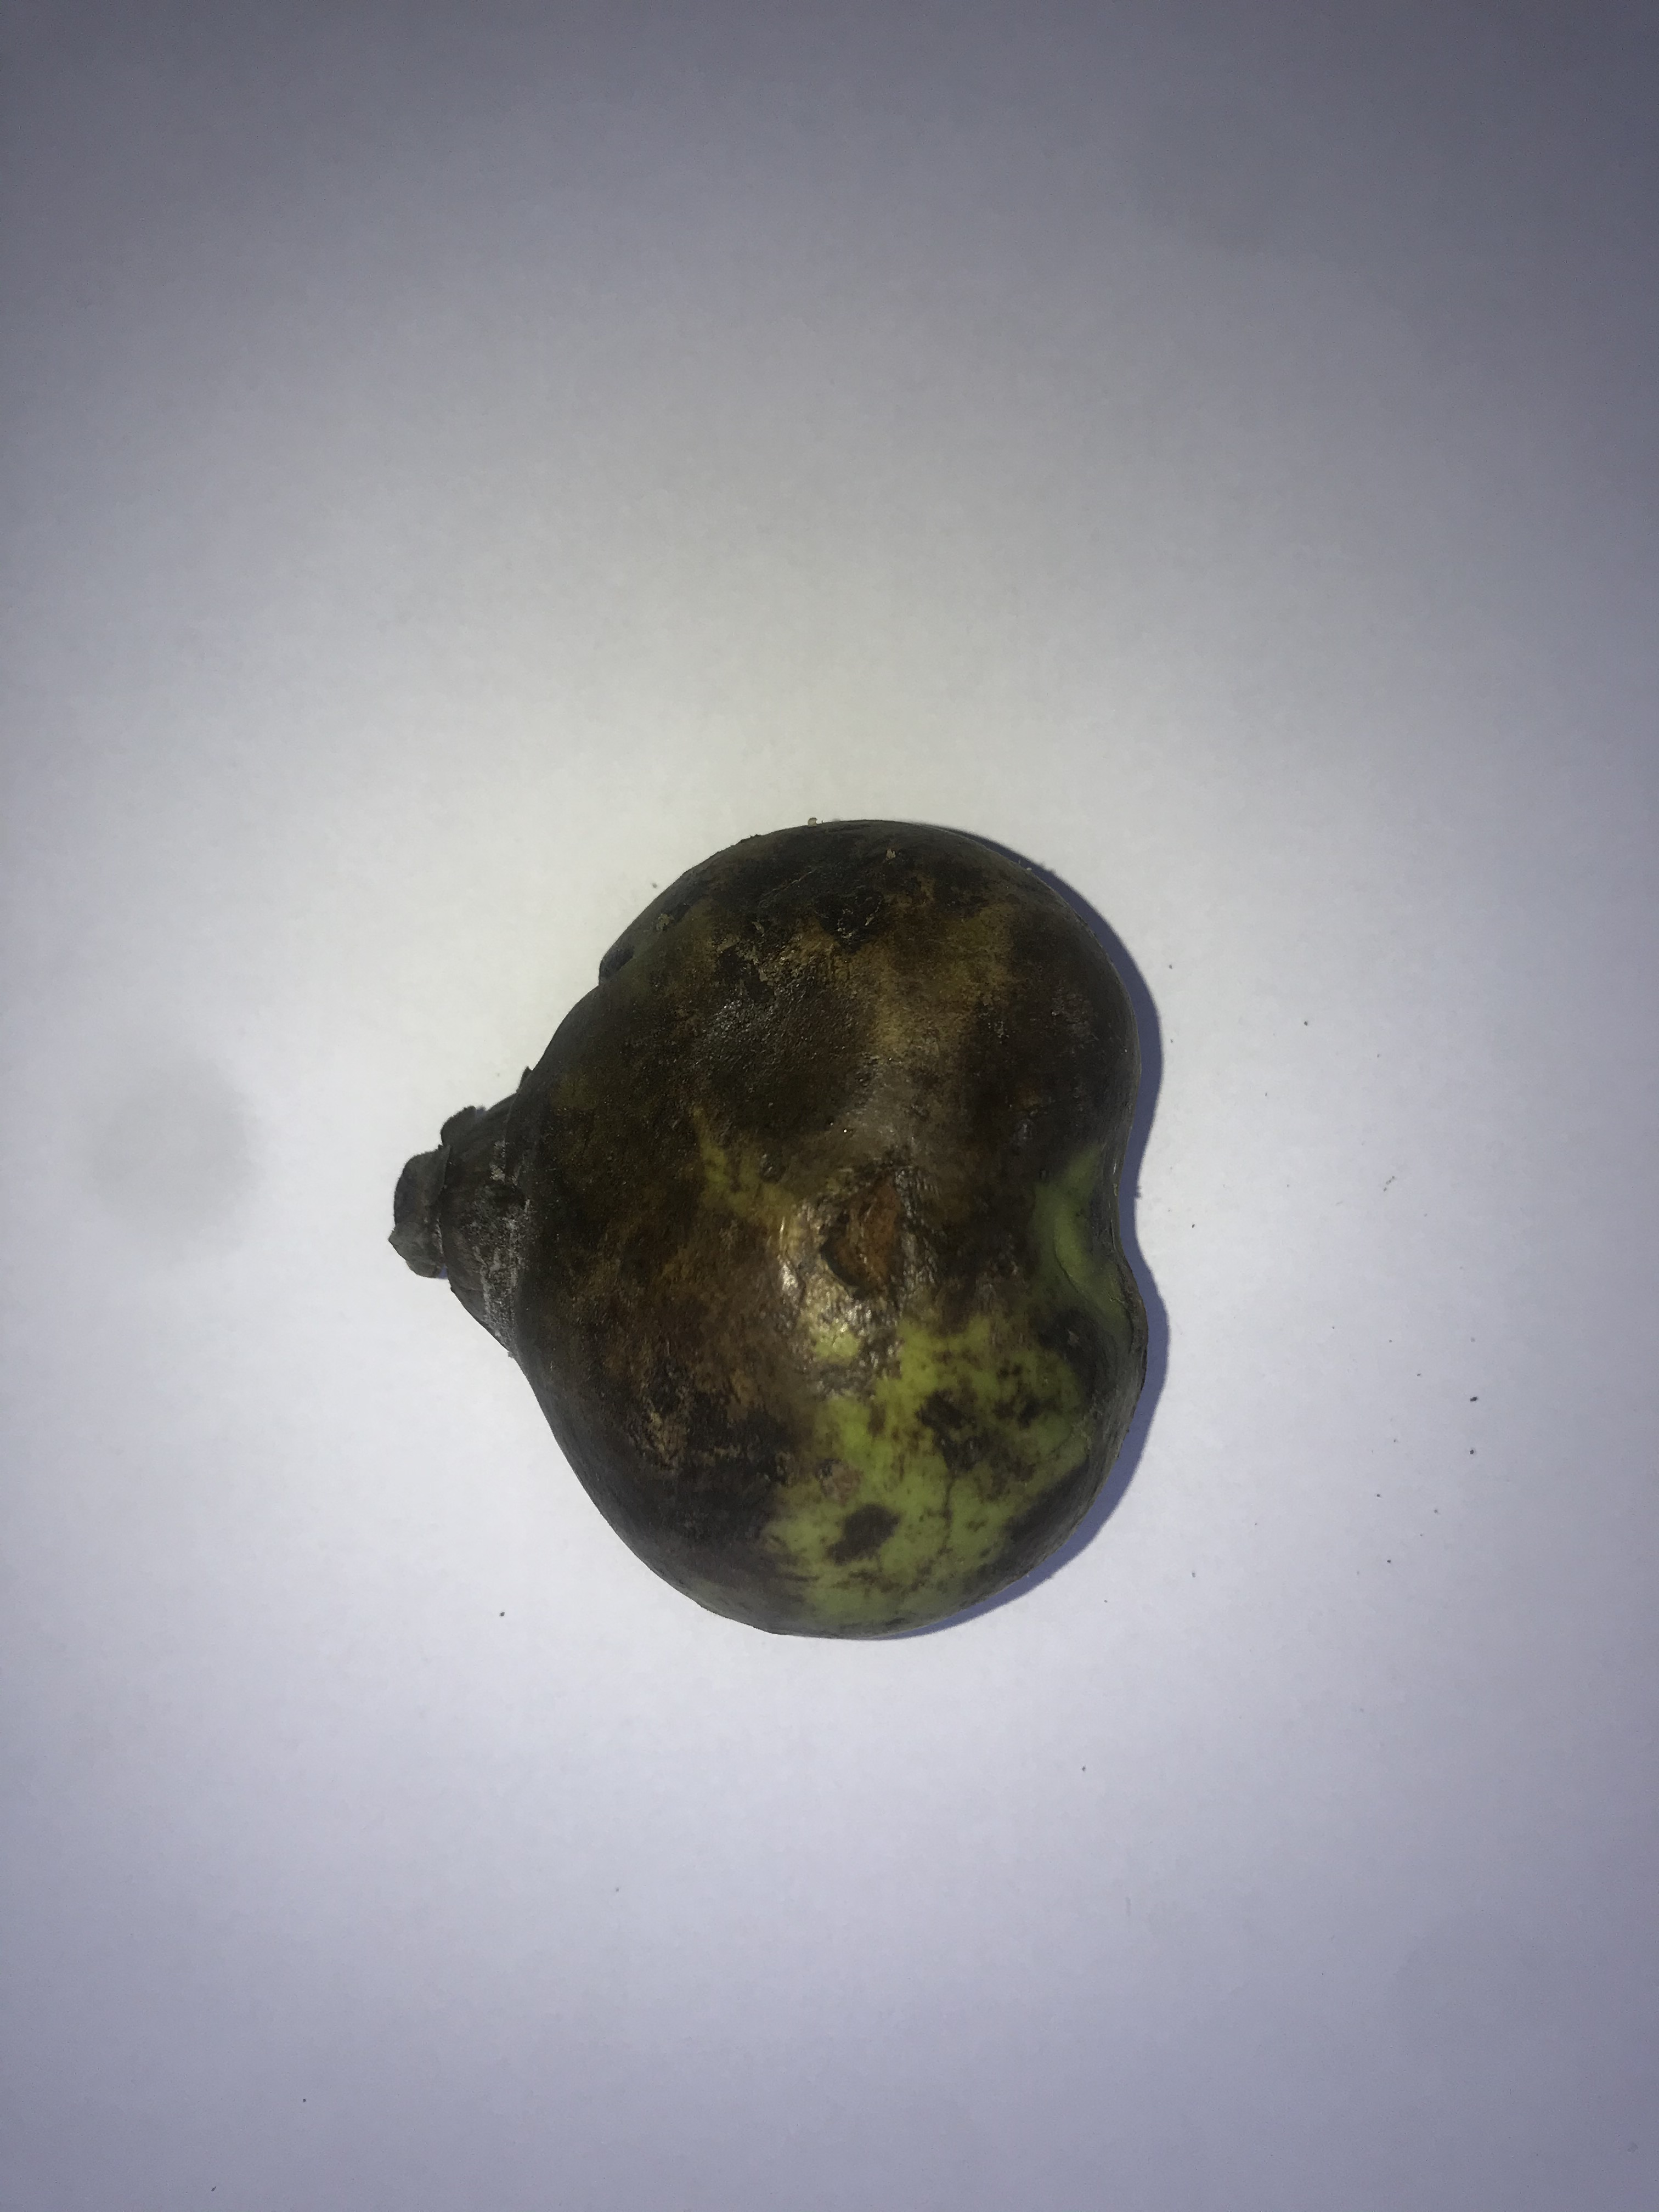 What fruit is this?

pequi
